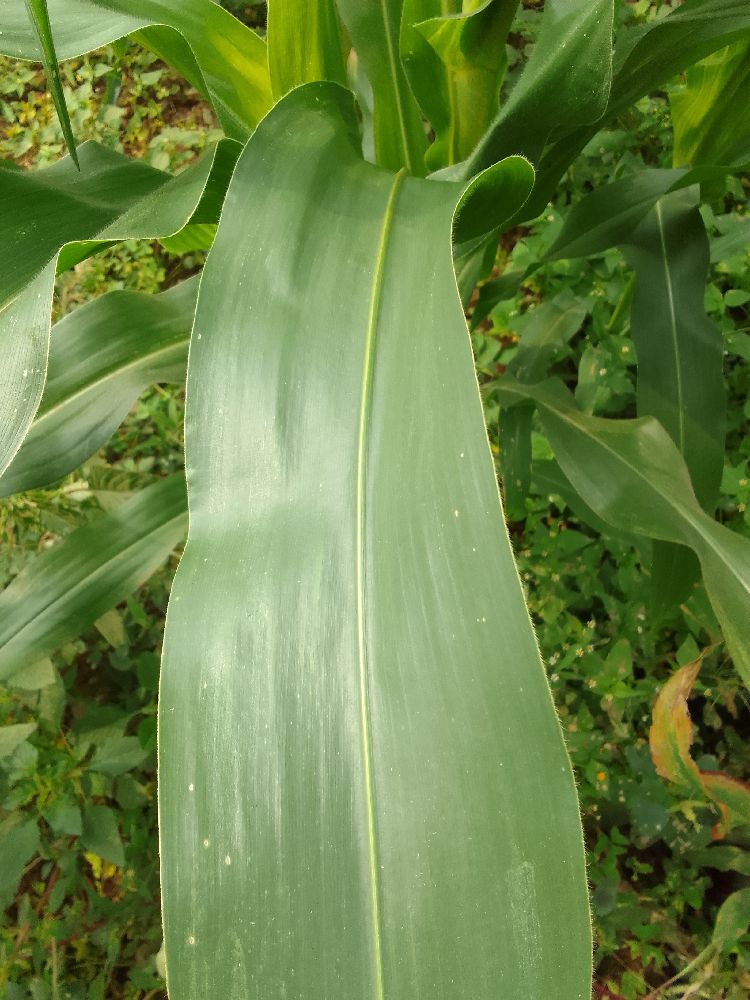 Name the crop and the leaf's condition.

maize, healthy
